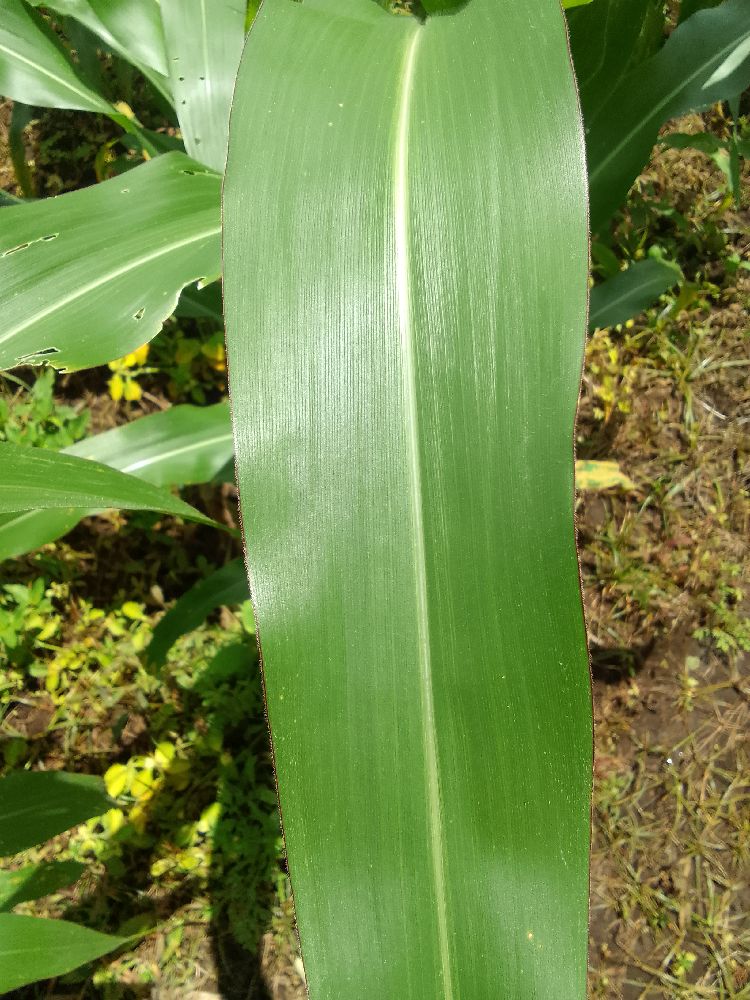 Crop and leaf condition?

maize, healthy
